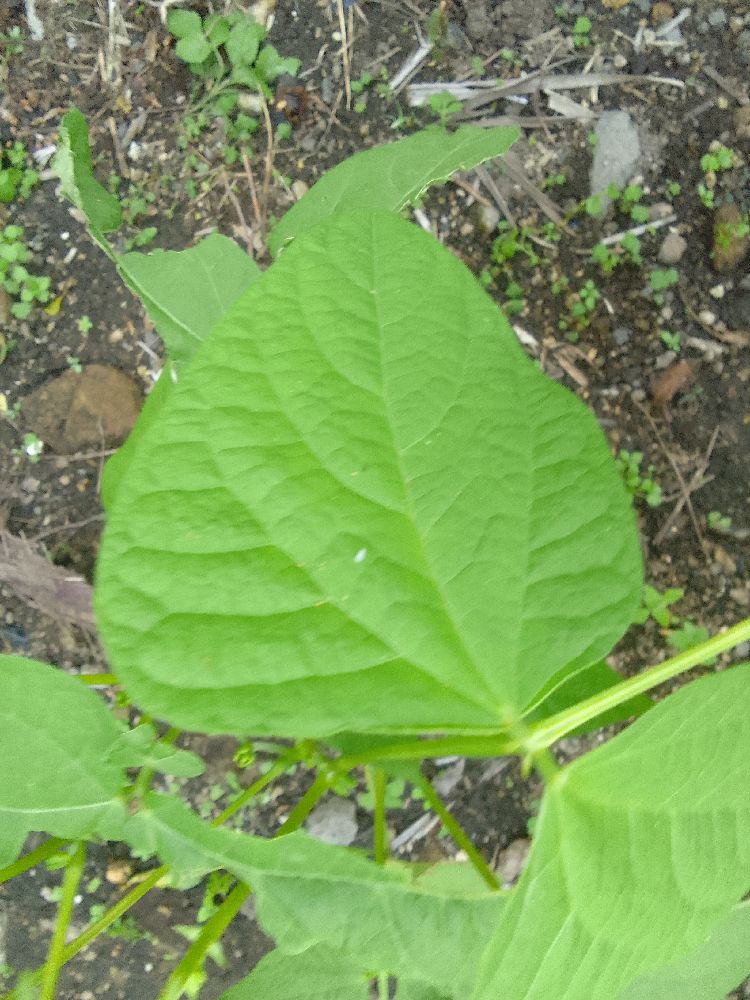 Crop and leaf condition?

common bean, healthy
